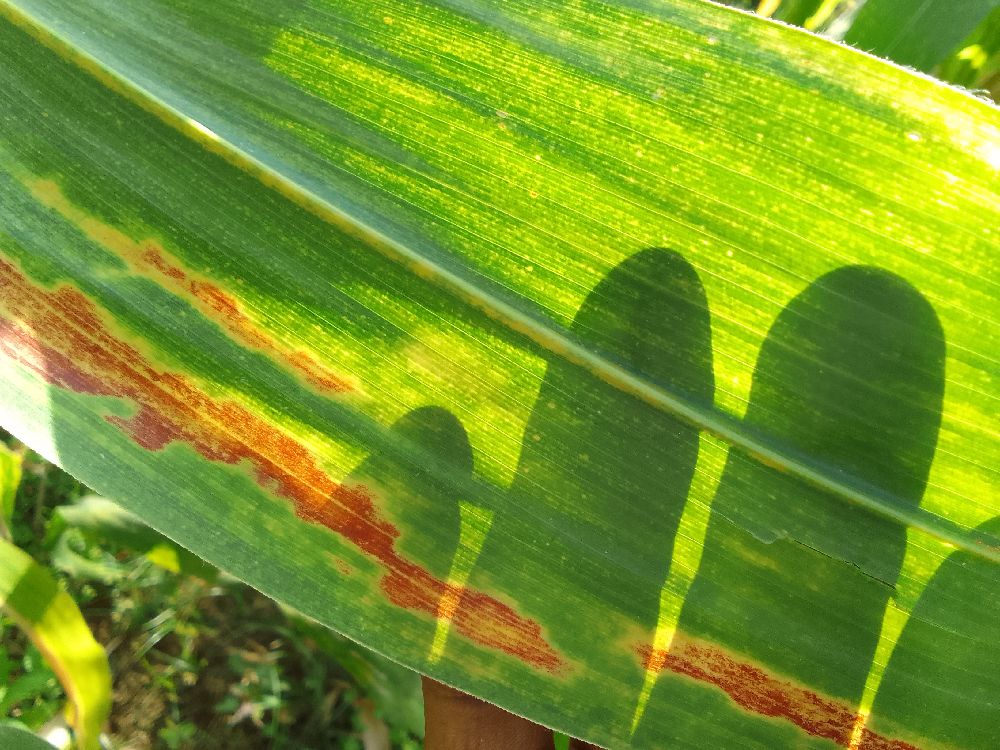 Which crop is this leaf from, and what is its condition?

maize, maize lethal necrosis
